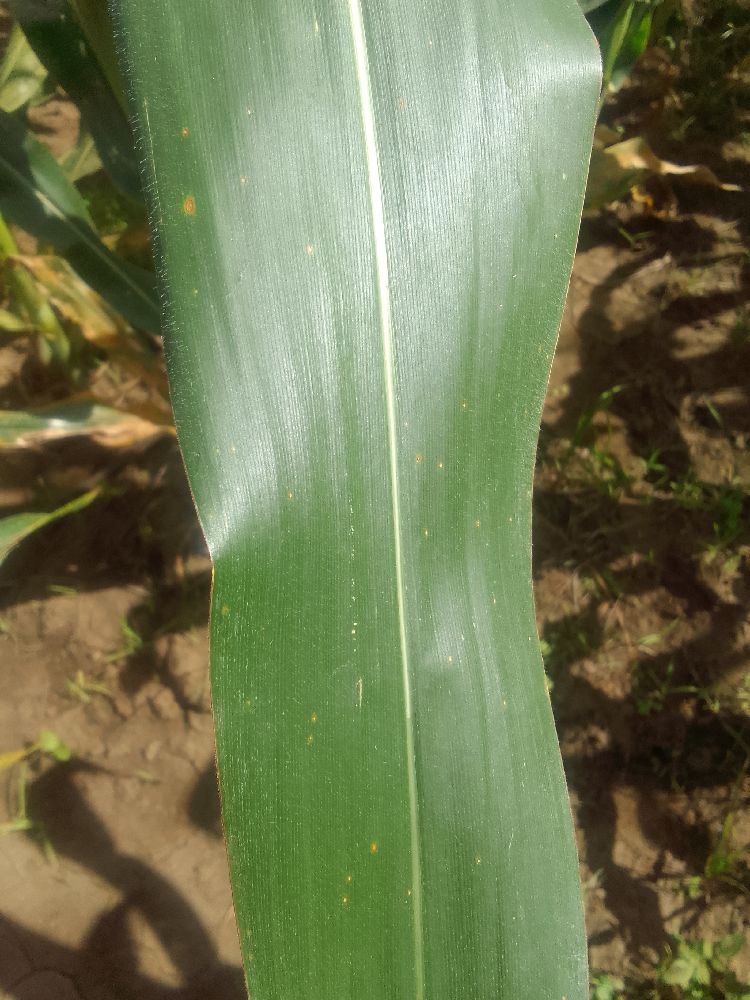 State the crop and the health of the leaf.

maize, healthy
